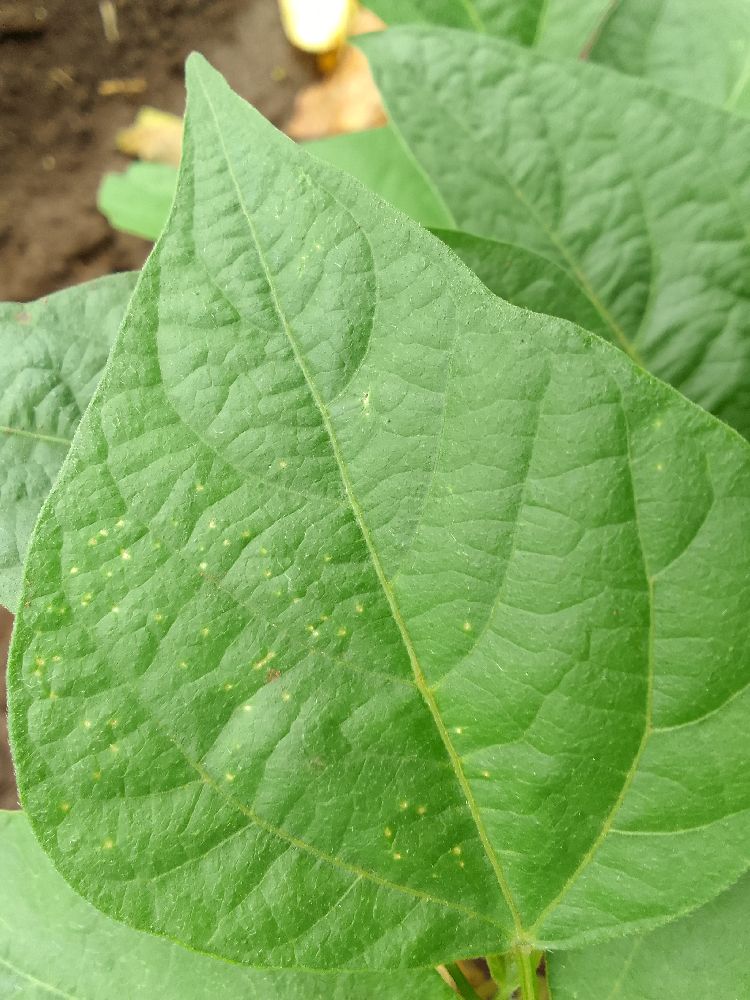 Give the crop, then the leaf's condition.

common bean, healthy
